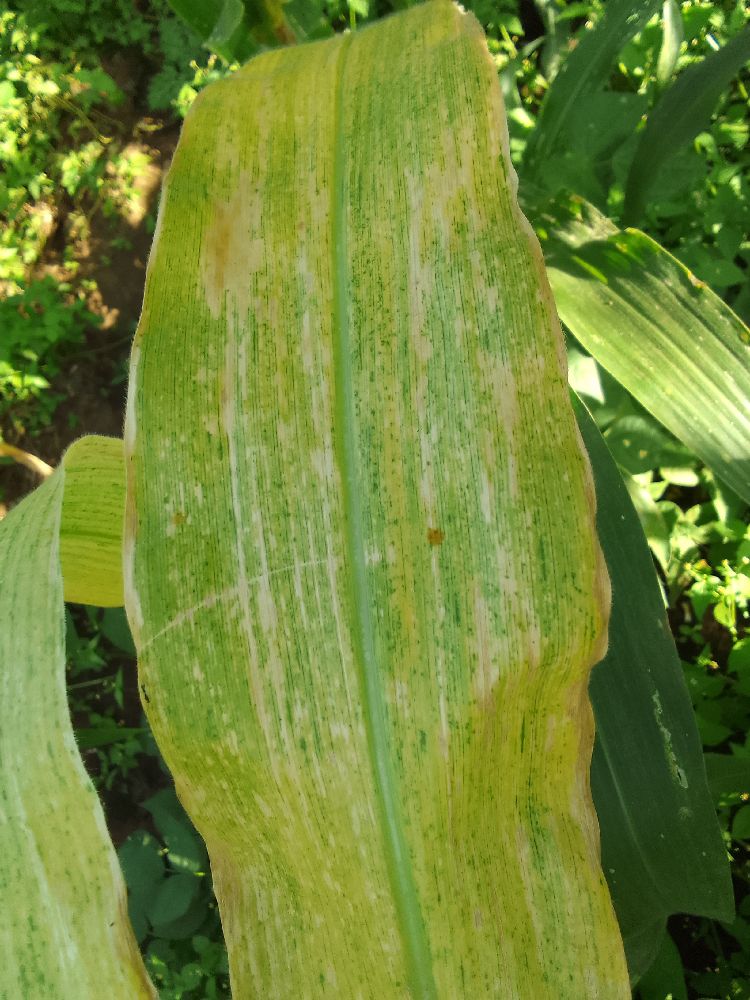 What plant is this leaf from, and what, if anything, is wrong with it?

maize, maize lethal necrosis
